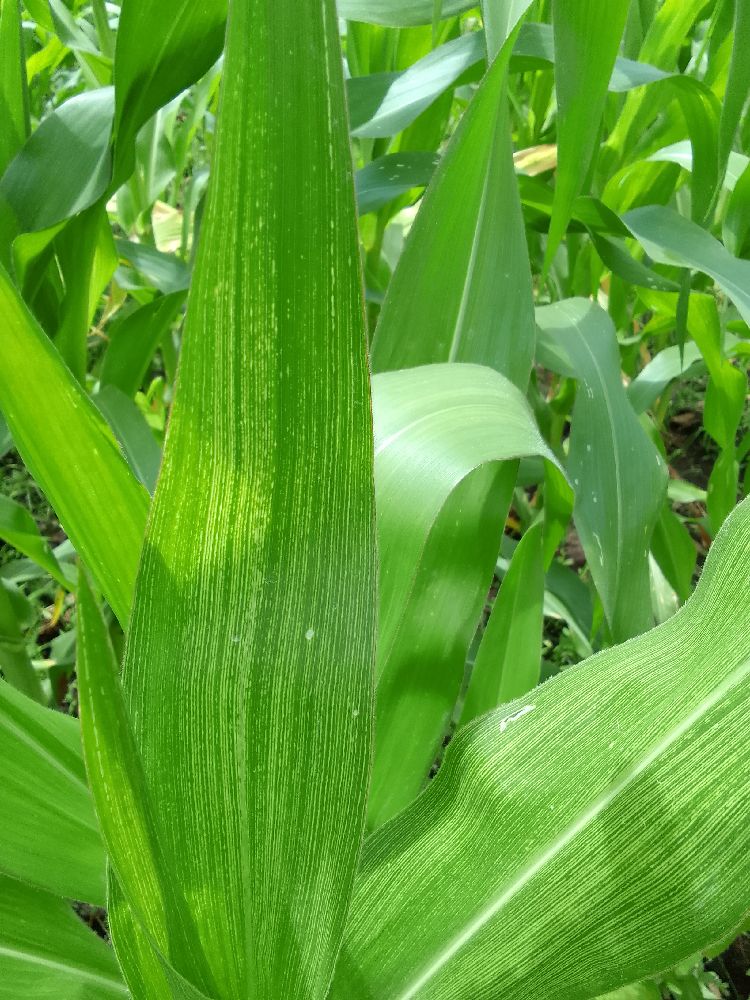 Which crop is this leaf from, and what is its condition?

maize, maize streak virus
